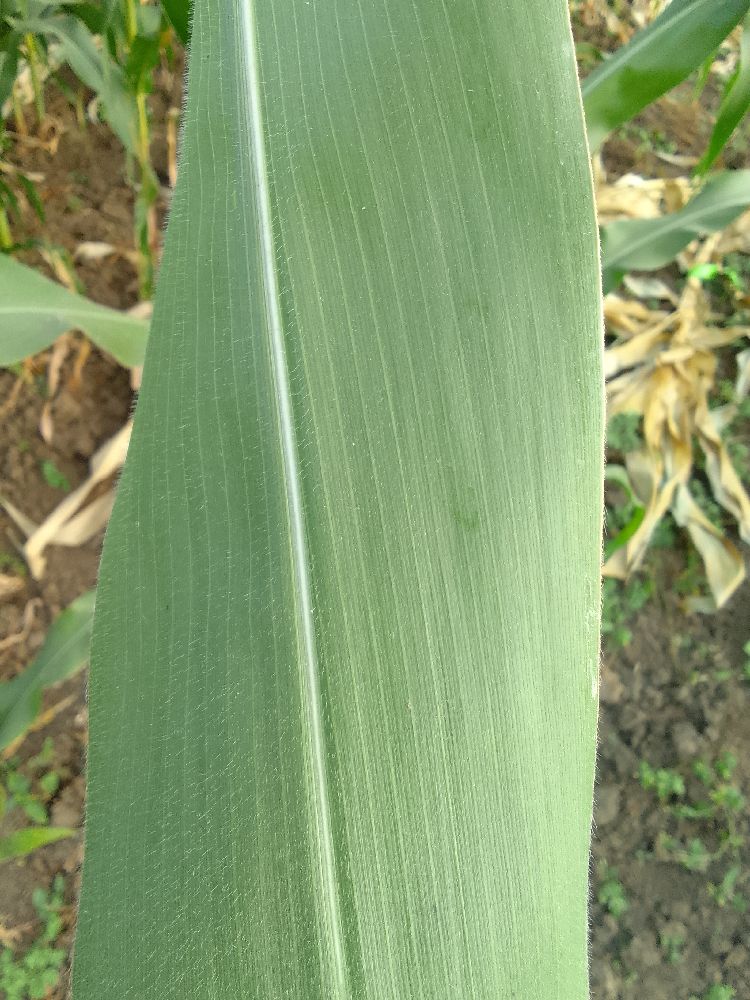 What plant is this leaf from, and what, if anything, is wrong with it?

maize, healthy
